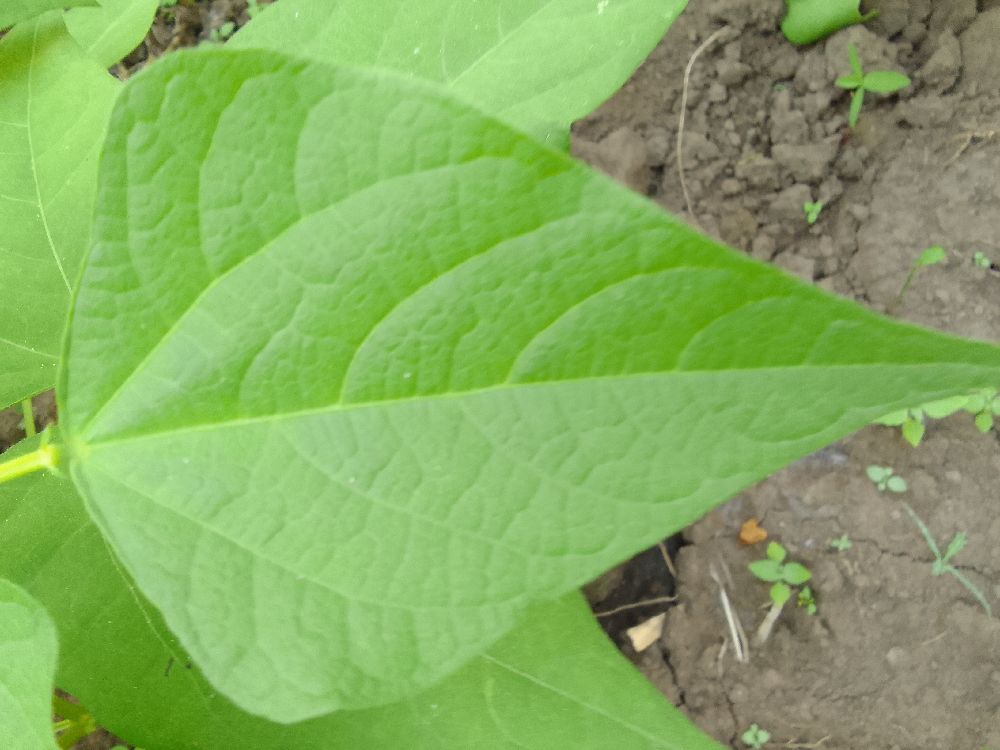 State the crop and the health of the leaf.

common bean, healthy
